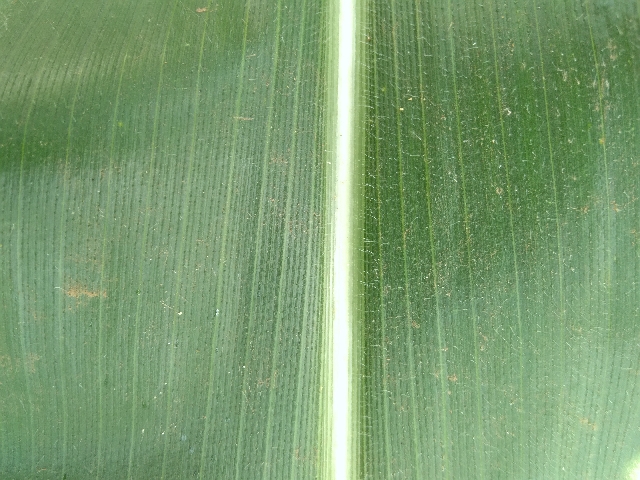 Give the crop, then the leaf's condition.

maize, healthy
